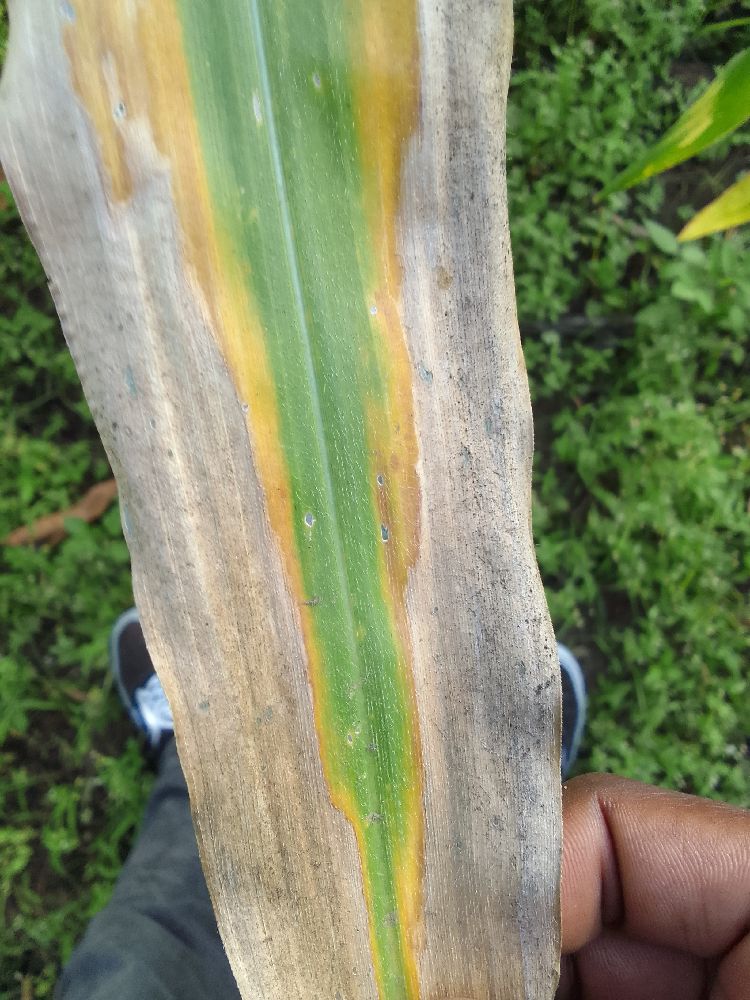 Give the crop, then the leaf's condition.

maize, maize lethal necrosis
